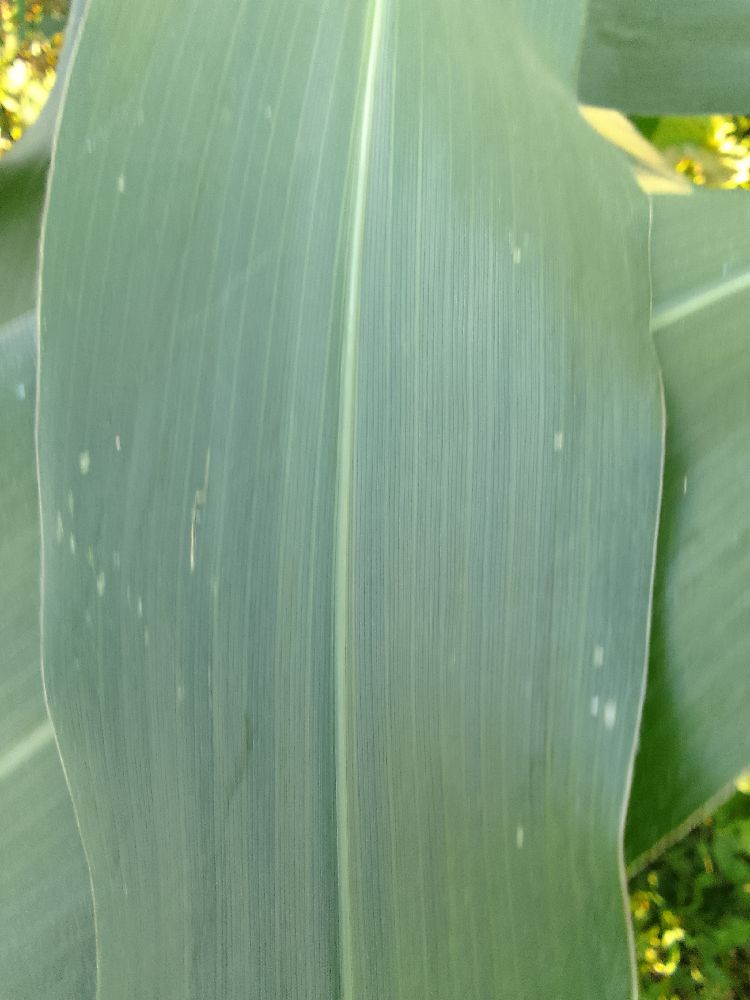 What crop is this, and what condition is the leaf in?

maize, healthy
